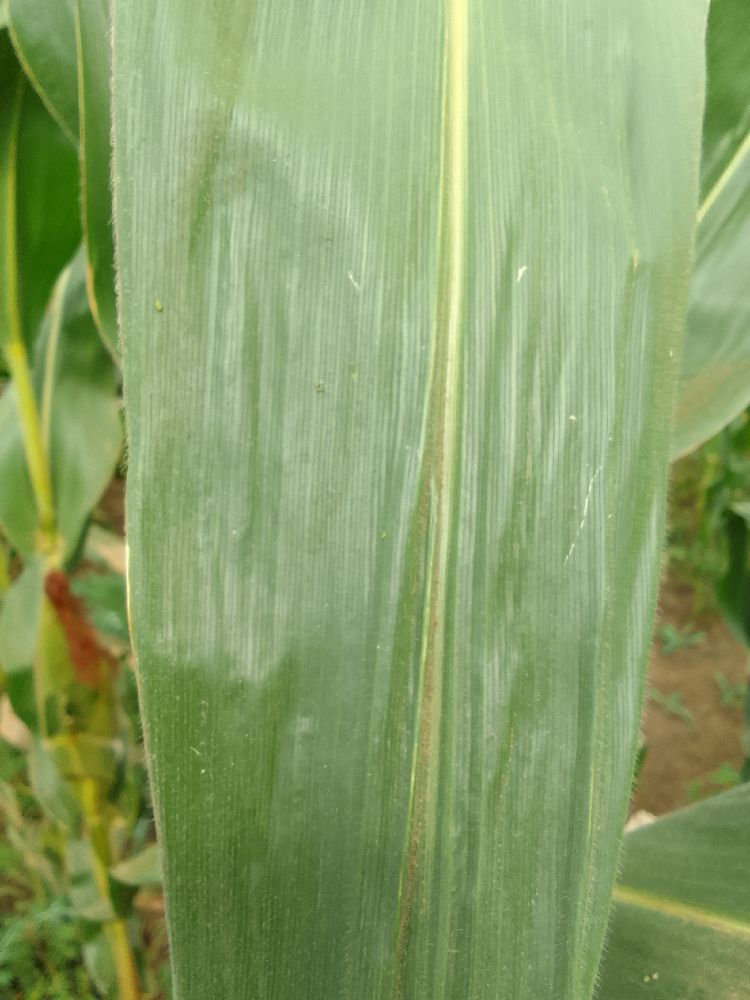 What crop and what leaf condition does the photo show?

maize, healthy
